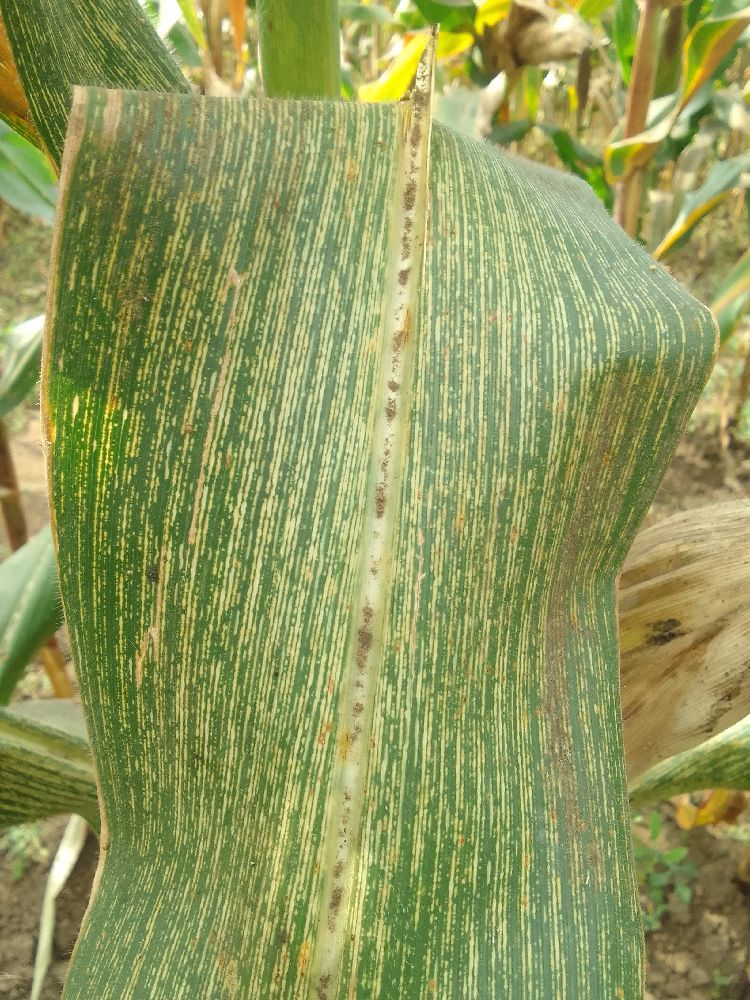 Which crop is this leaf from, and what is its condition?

maize, maize streak virus
